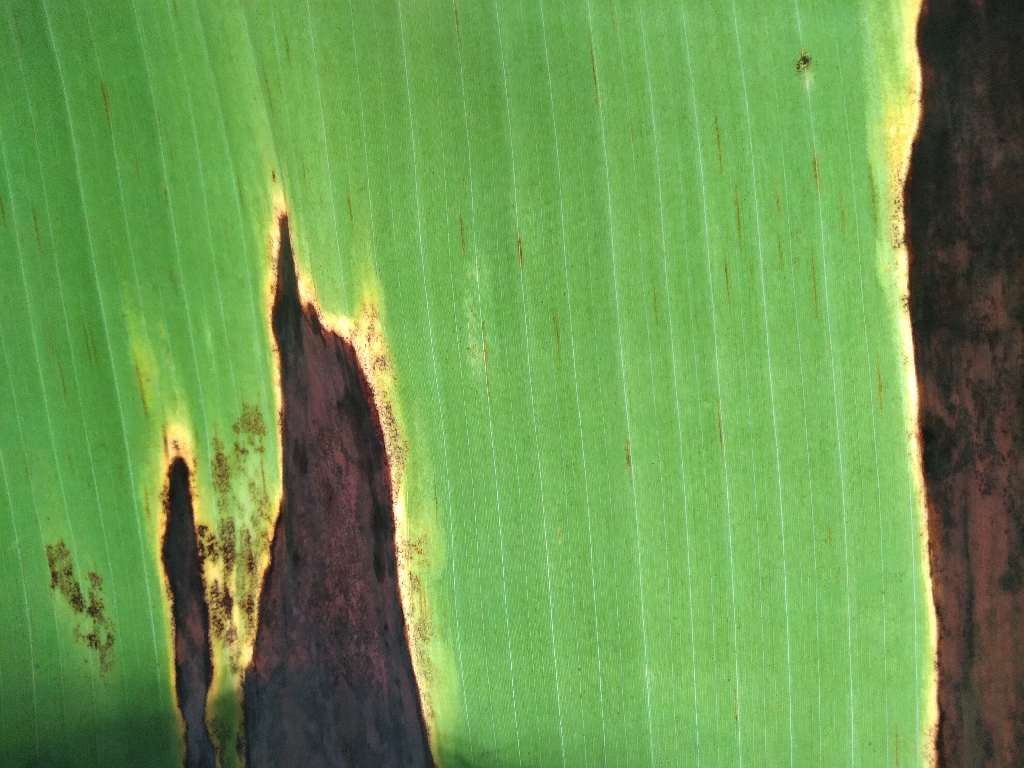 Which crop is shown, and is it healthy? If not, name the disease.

banana, black sigatoka
